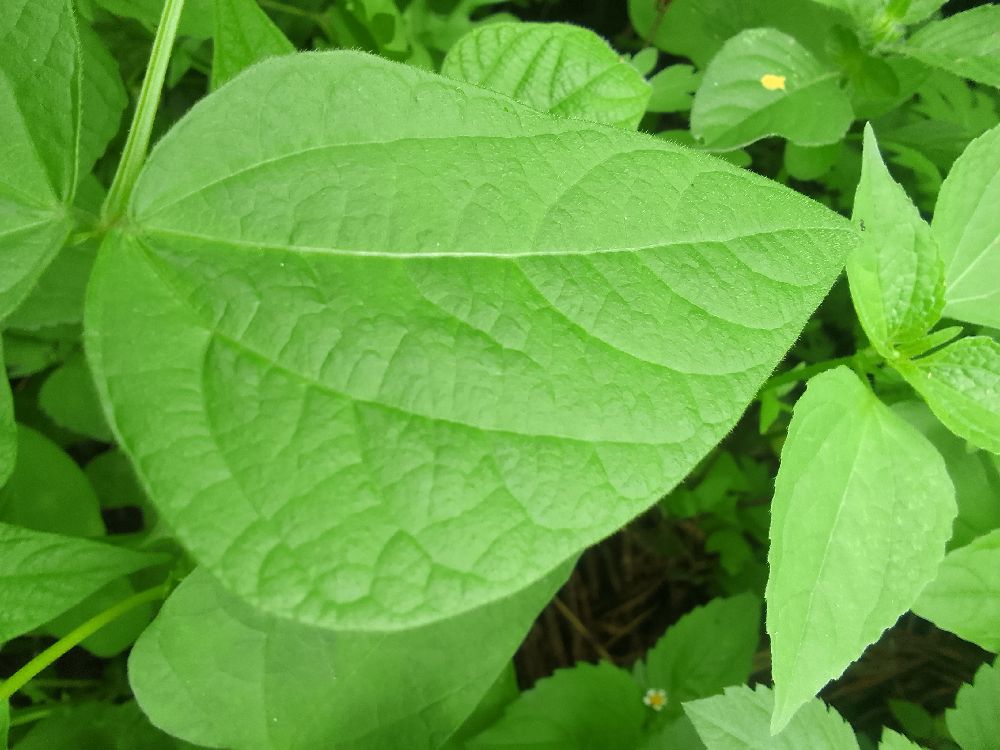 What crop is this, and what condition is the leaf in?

common bean, healthy
